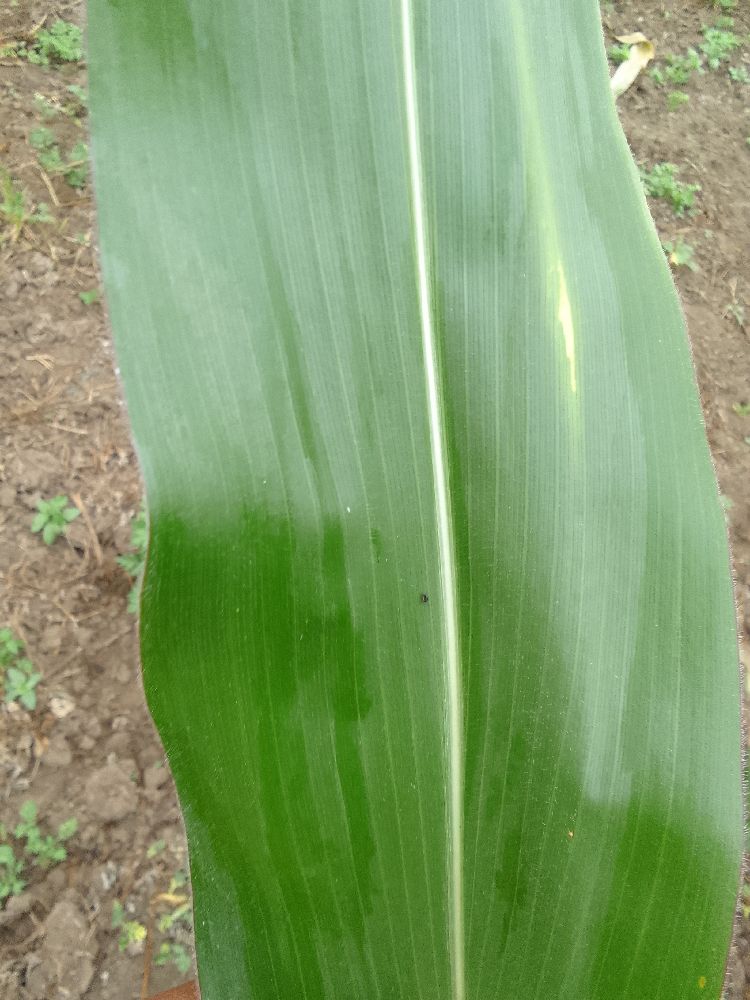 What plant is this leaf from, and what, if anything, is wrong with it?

maize, healthy
